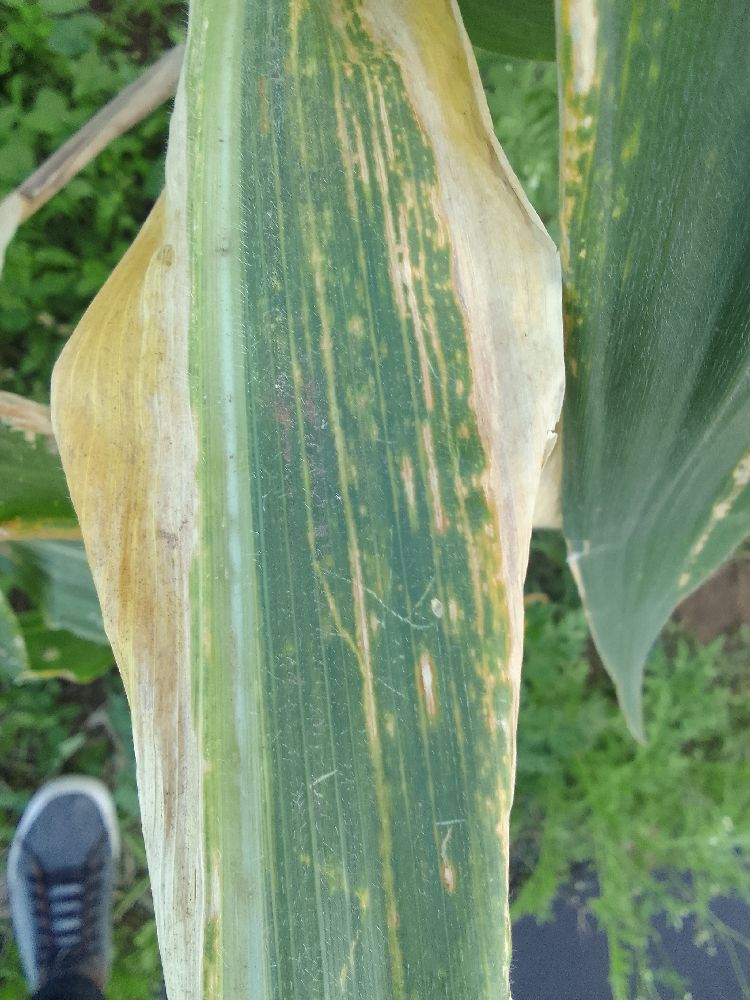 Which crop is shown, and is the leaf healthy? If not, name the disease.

maize, maize lethal necrosis
